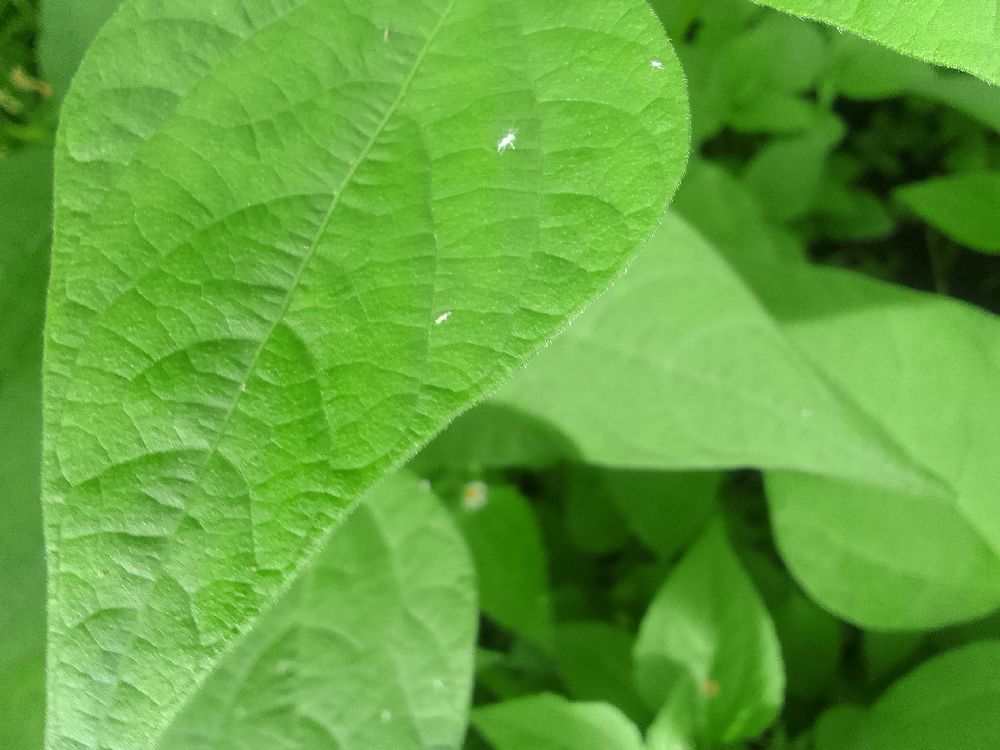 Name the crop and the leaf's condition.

common bean, healthy
